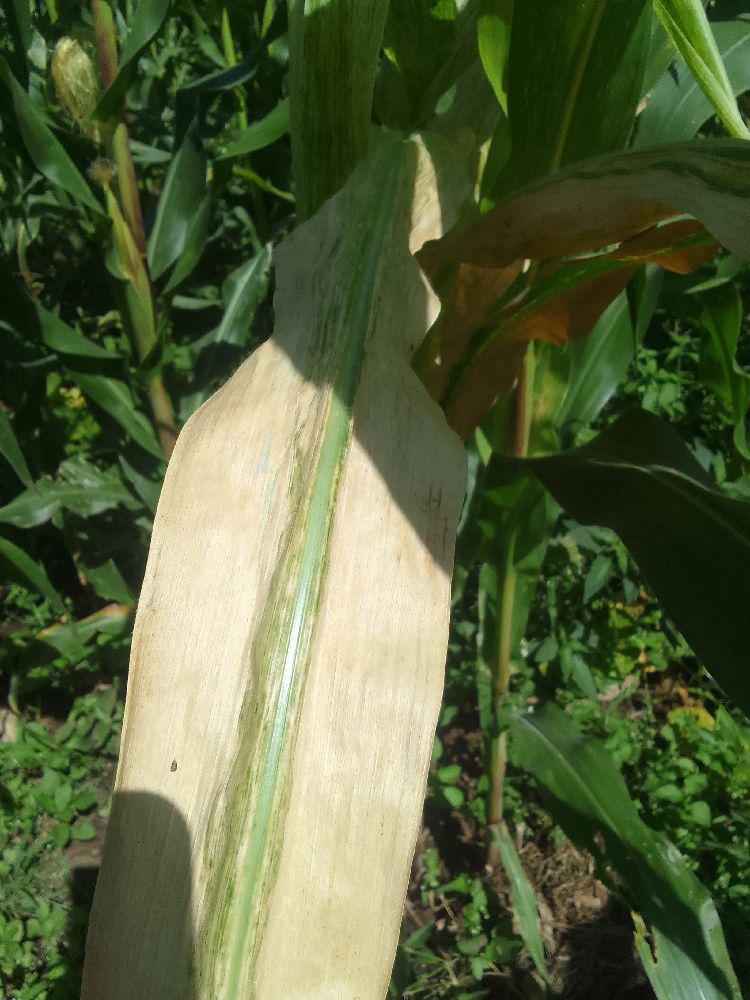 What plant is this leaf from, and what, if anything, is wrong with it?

maize, maize lethal necrosis
